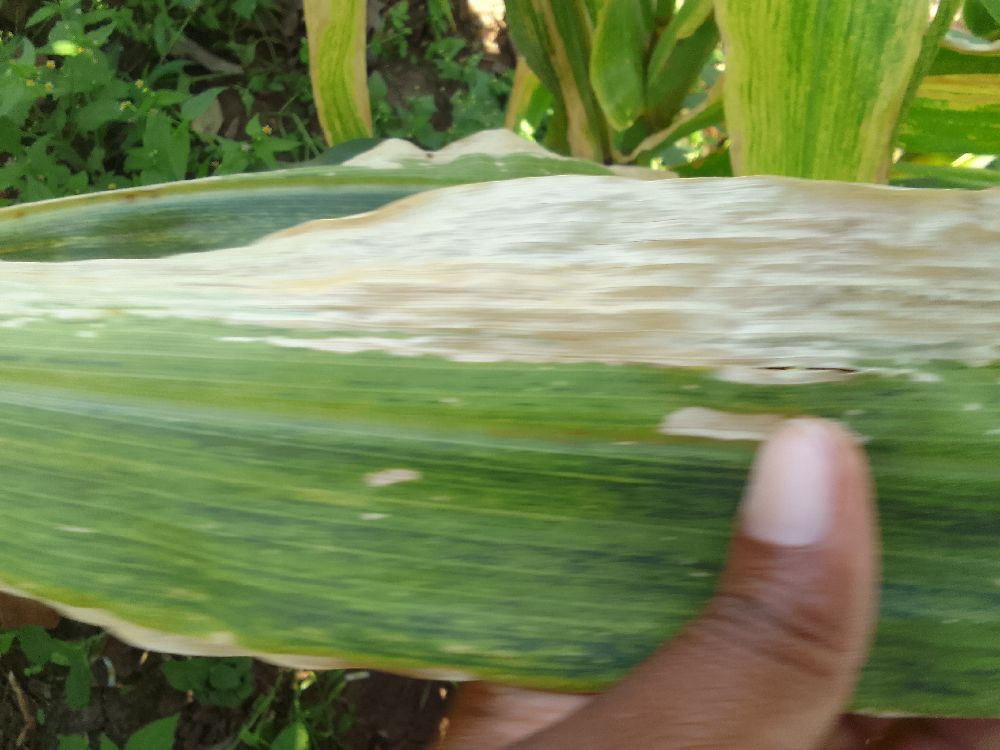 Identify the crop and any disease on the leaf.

maize, maize lethal necrosis
